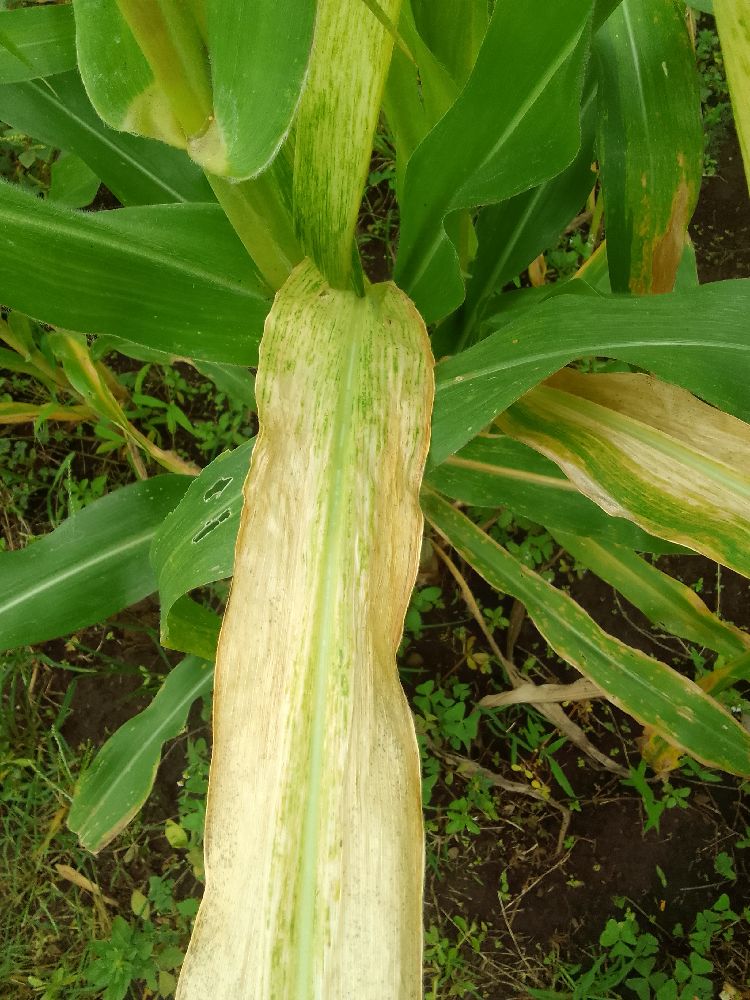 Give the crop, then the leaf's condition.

maize, maize lethal necrosis
